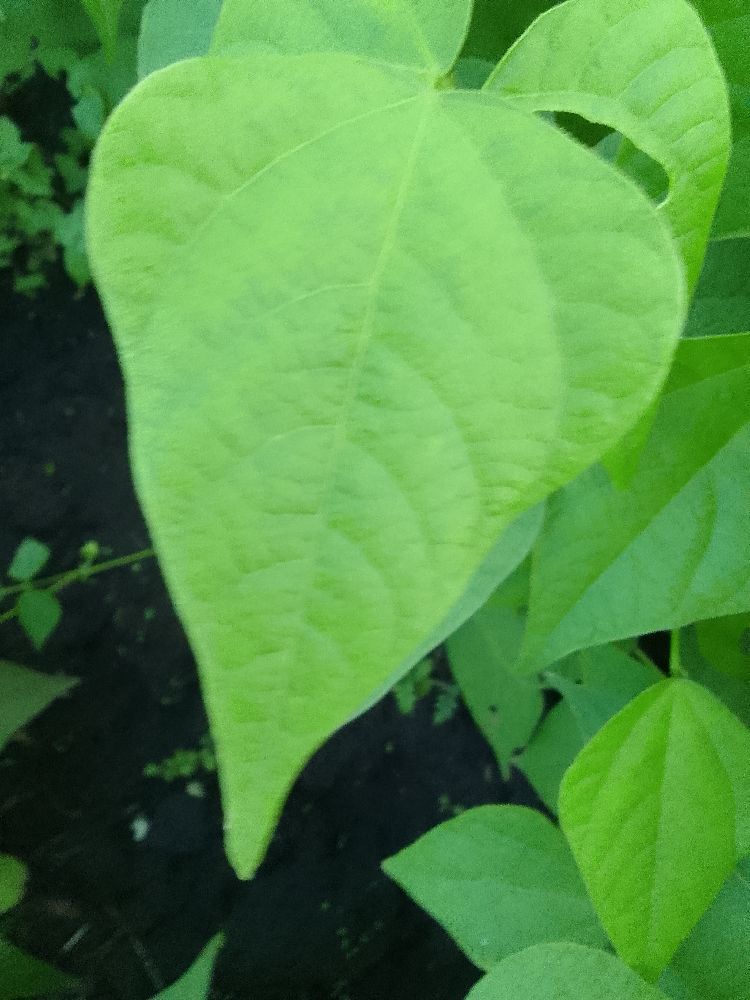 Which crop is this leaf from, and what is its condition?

common bean, healthy
